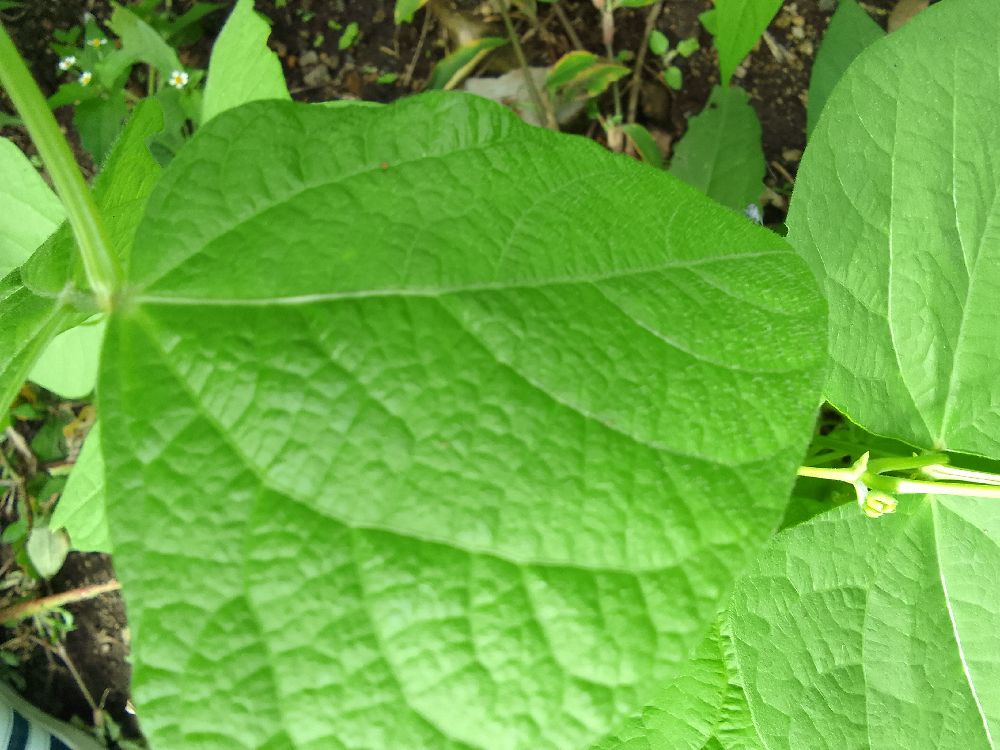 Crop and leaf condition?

common bean, healthy
